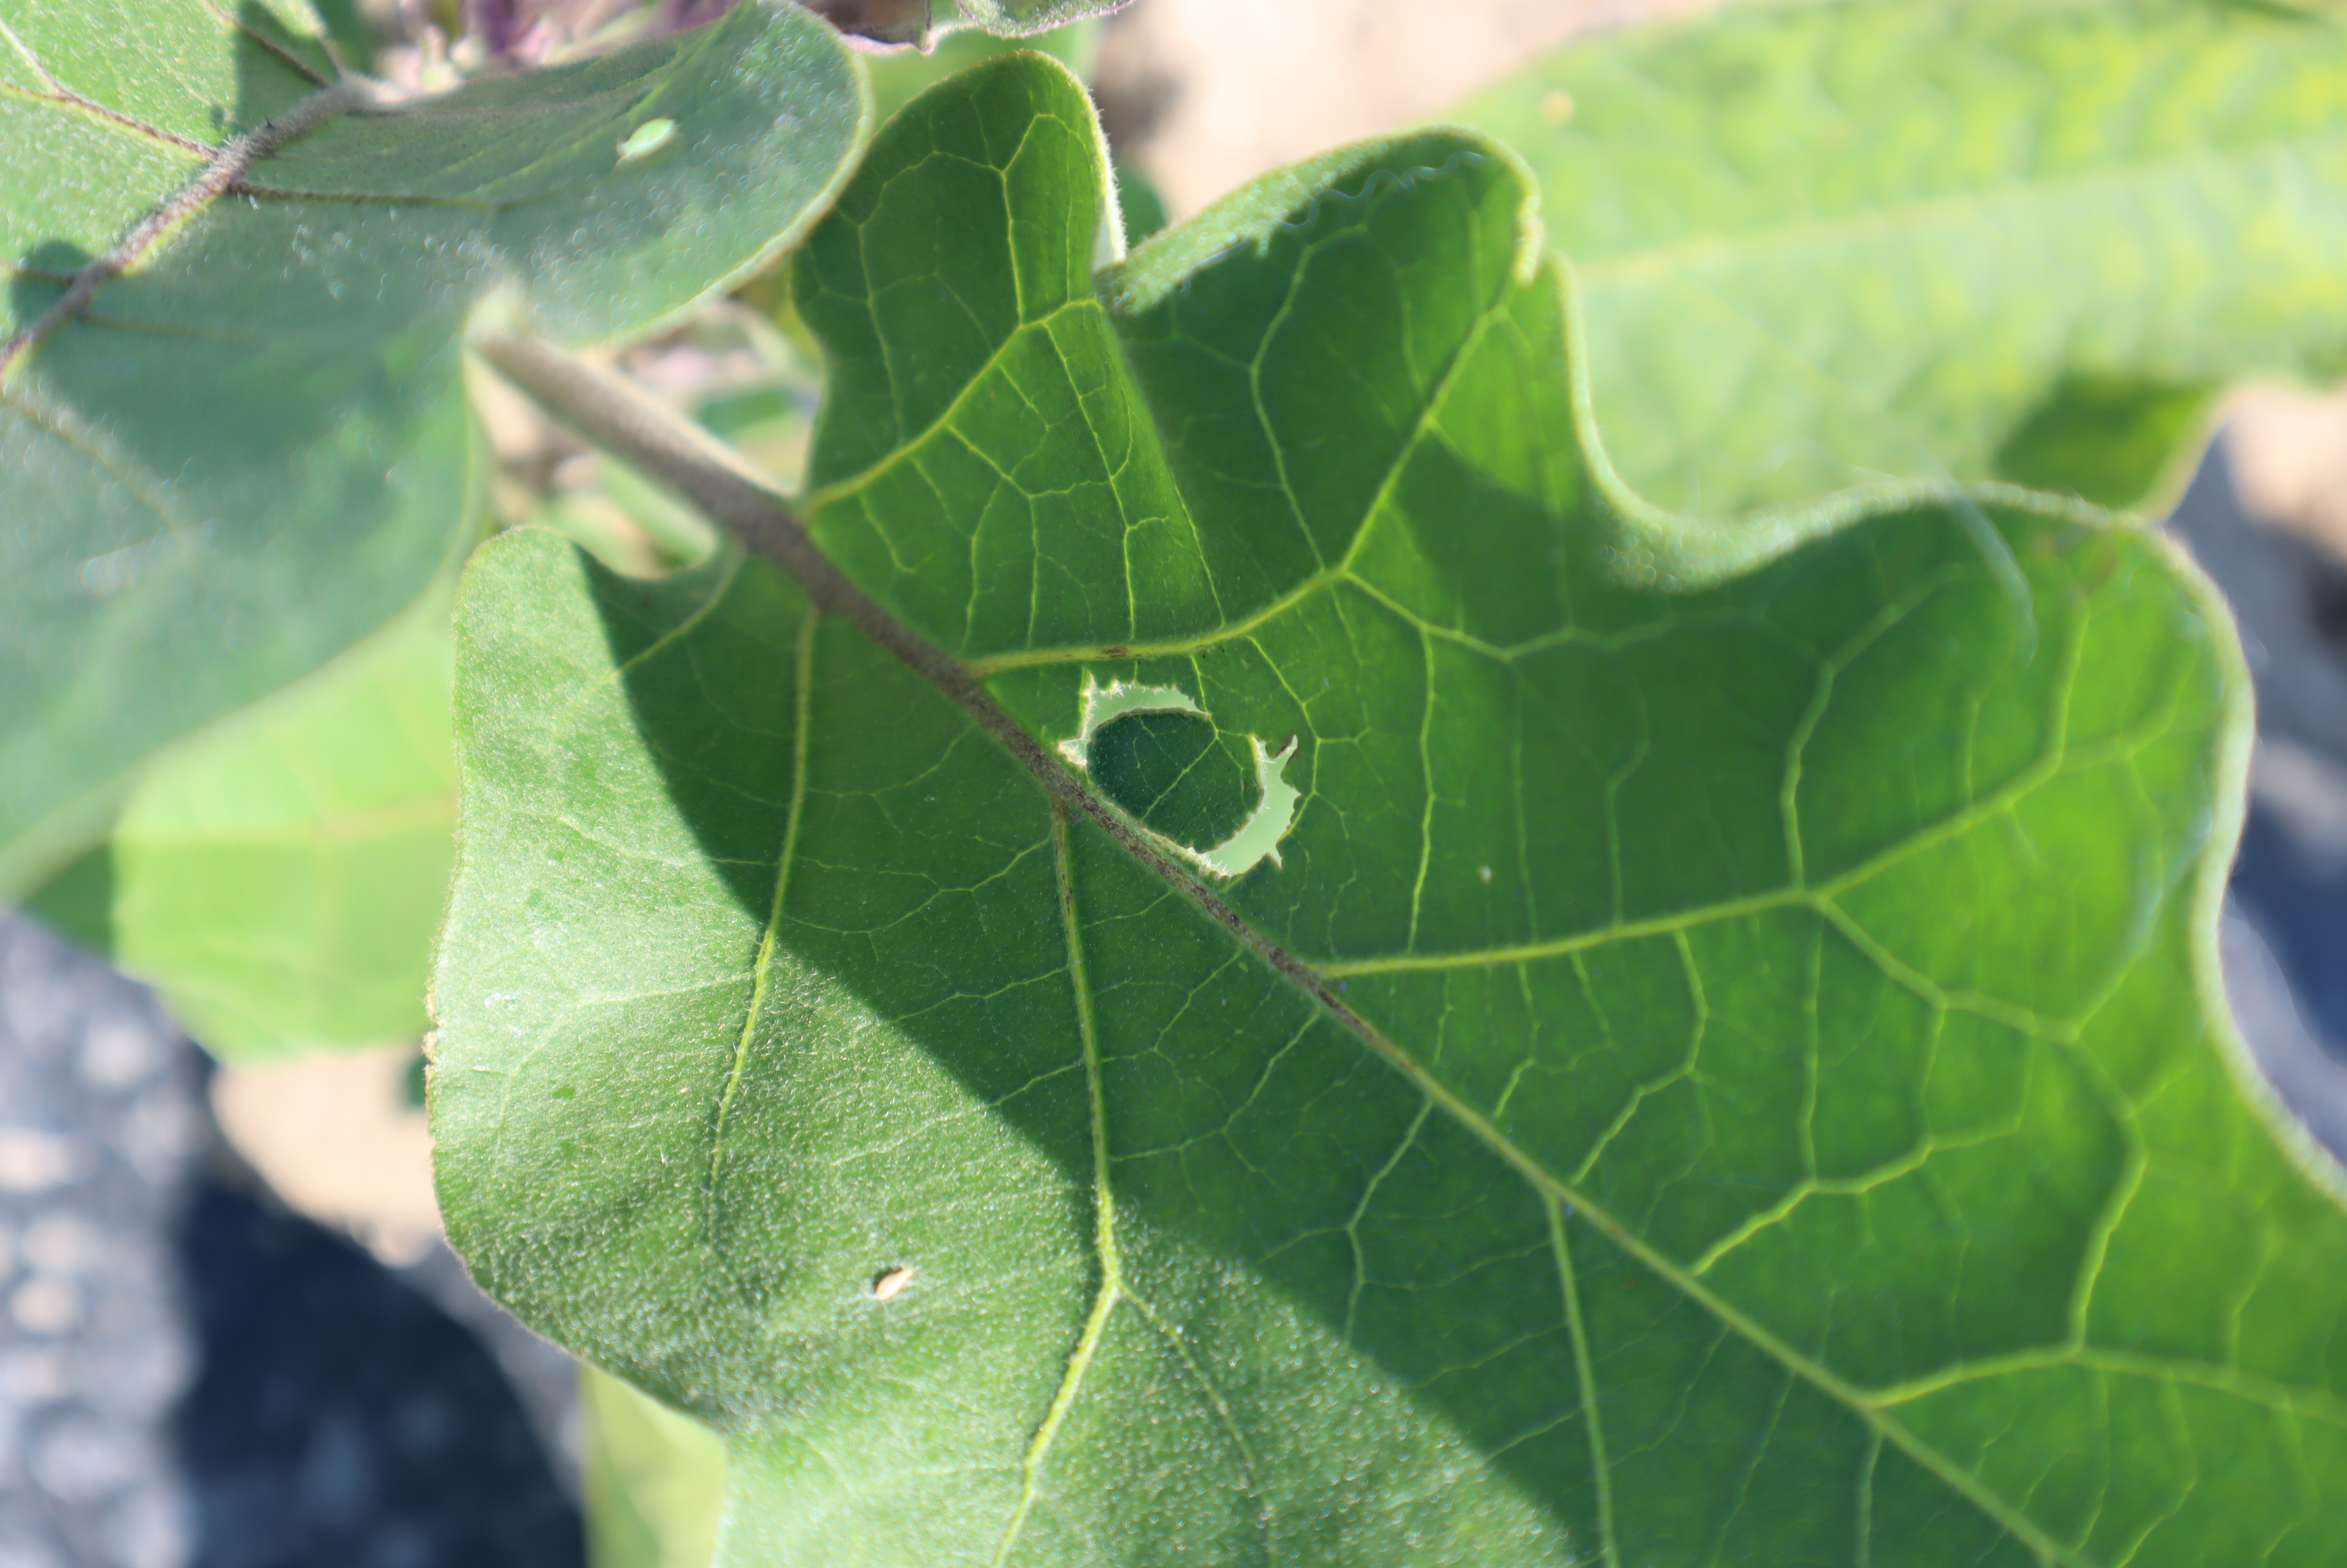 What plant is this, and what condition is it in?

aubergine, colorado potato beetle
